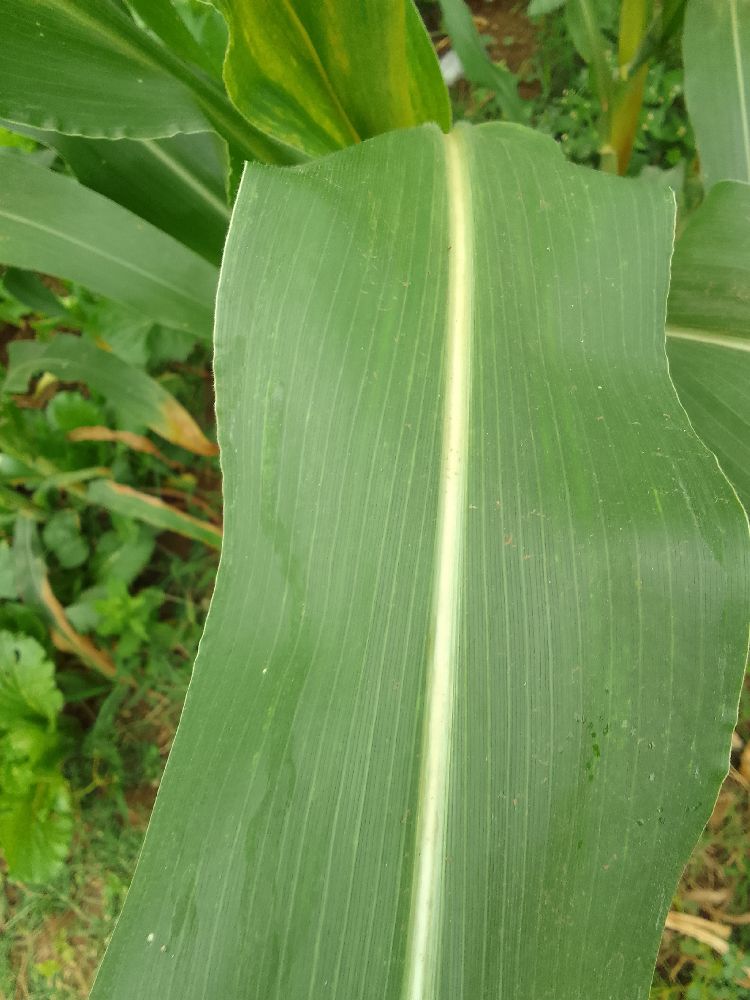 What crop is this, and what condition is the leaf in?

maize, healthy
